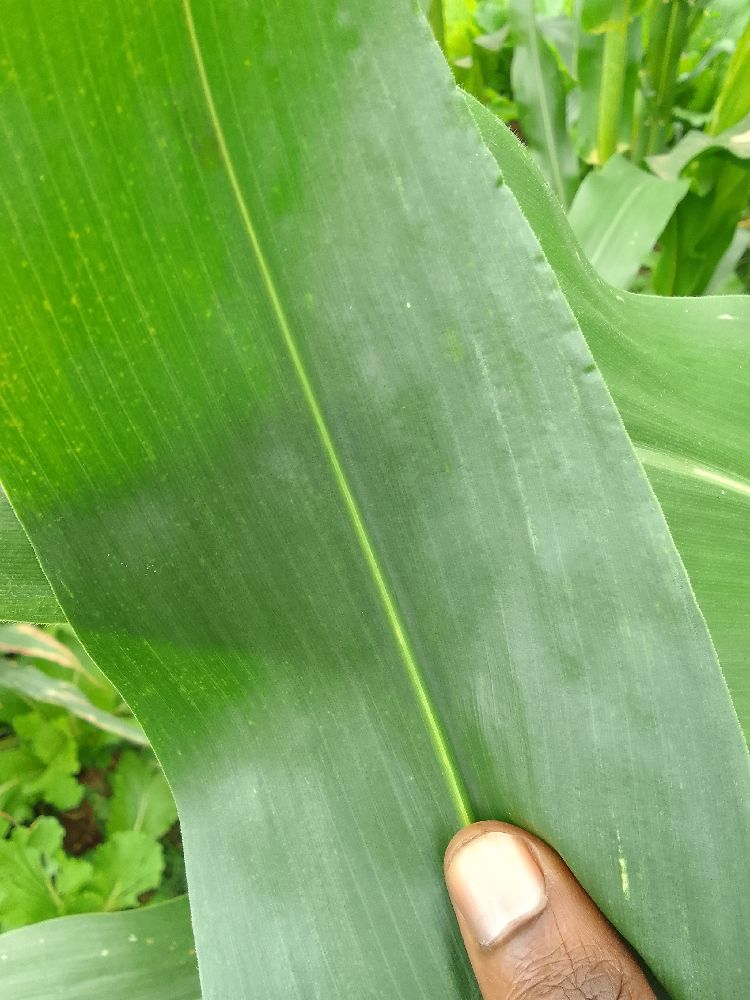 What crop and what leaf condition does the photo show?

maize, healthy
